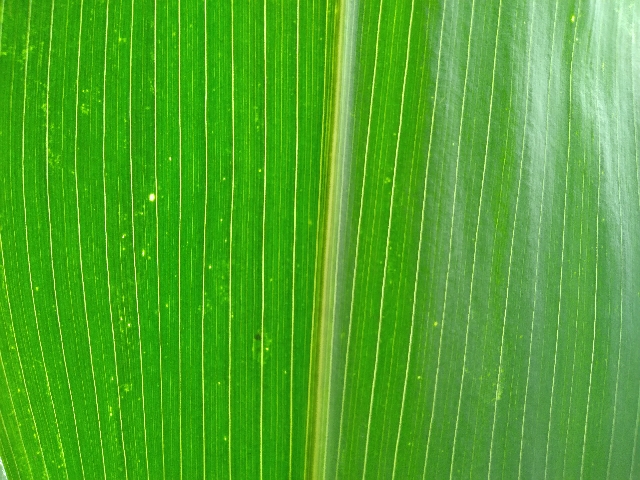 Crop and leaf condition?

maize, healthy
